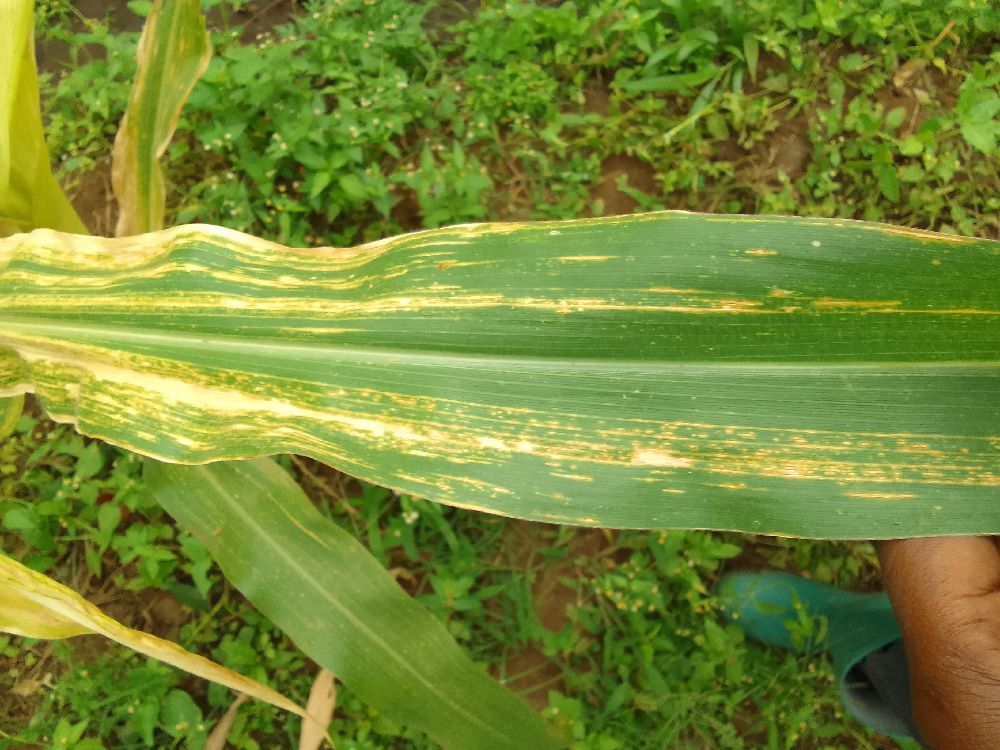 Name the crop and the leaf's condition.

maize, maize lethal necrosis
